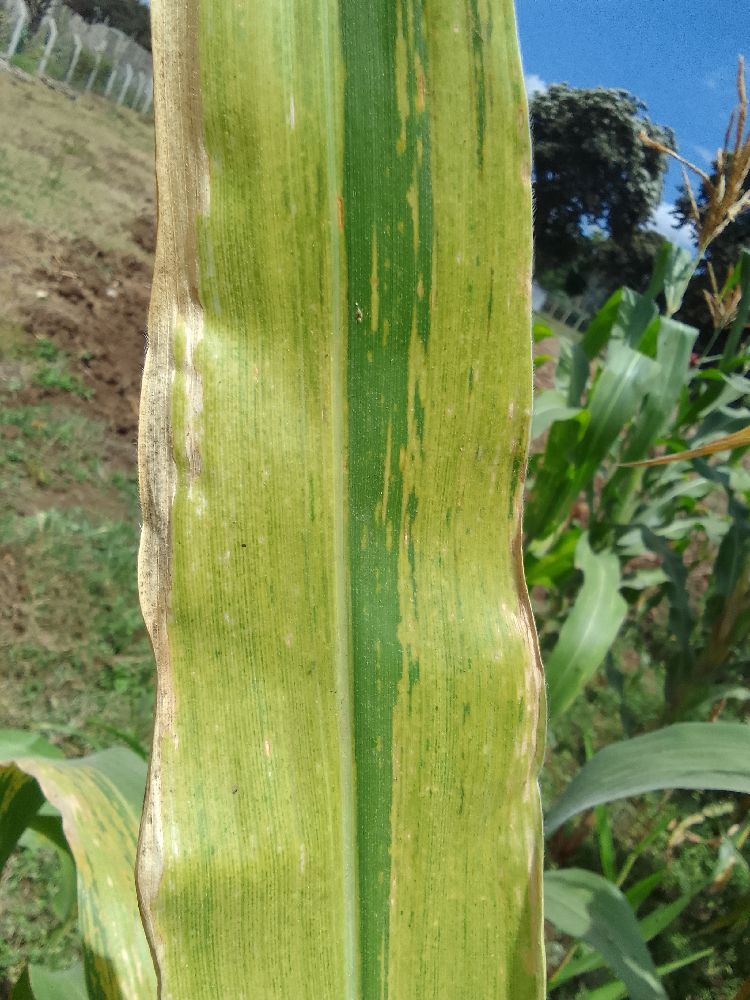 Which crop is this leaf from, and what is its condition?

maize, maize lethal necrosis
